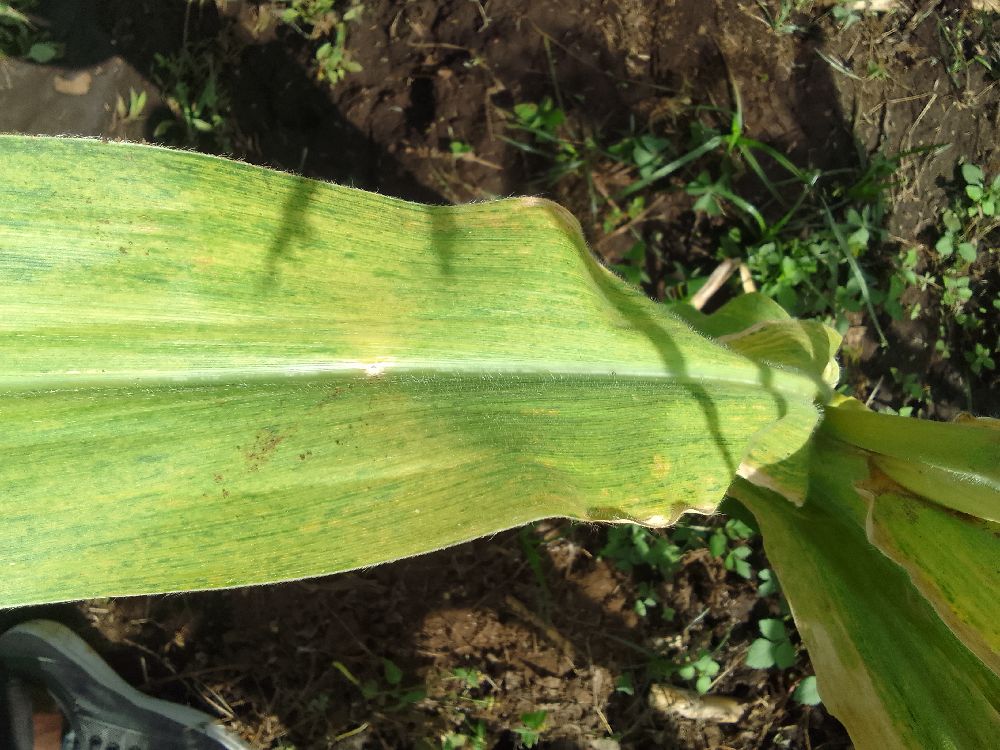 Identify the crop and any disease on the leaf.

maize, maize lethal necrosis
